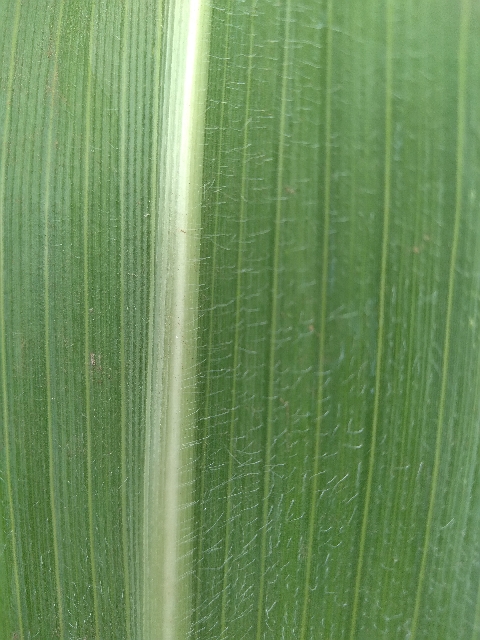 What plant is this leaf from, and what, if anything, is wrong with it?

maize, healthy
